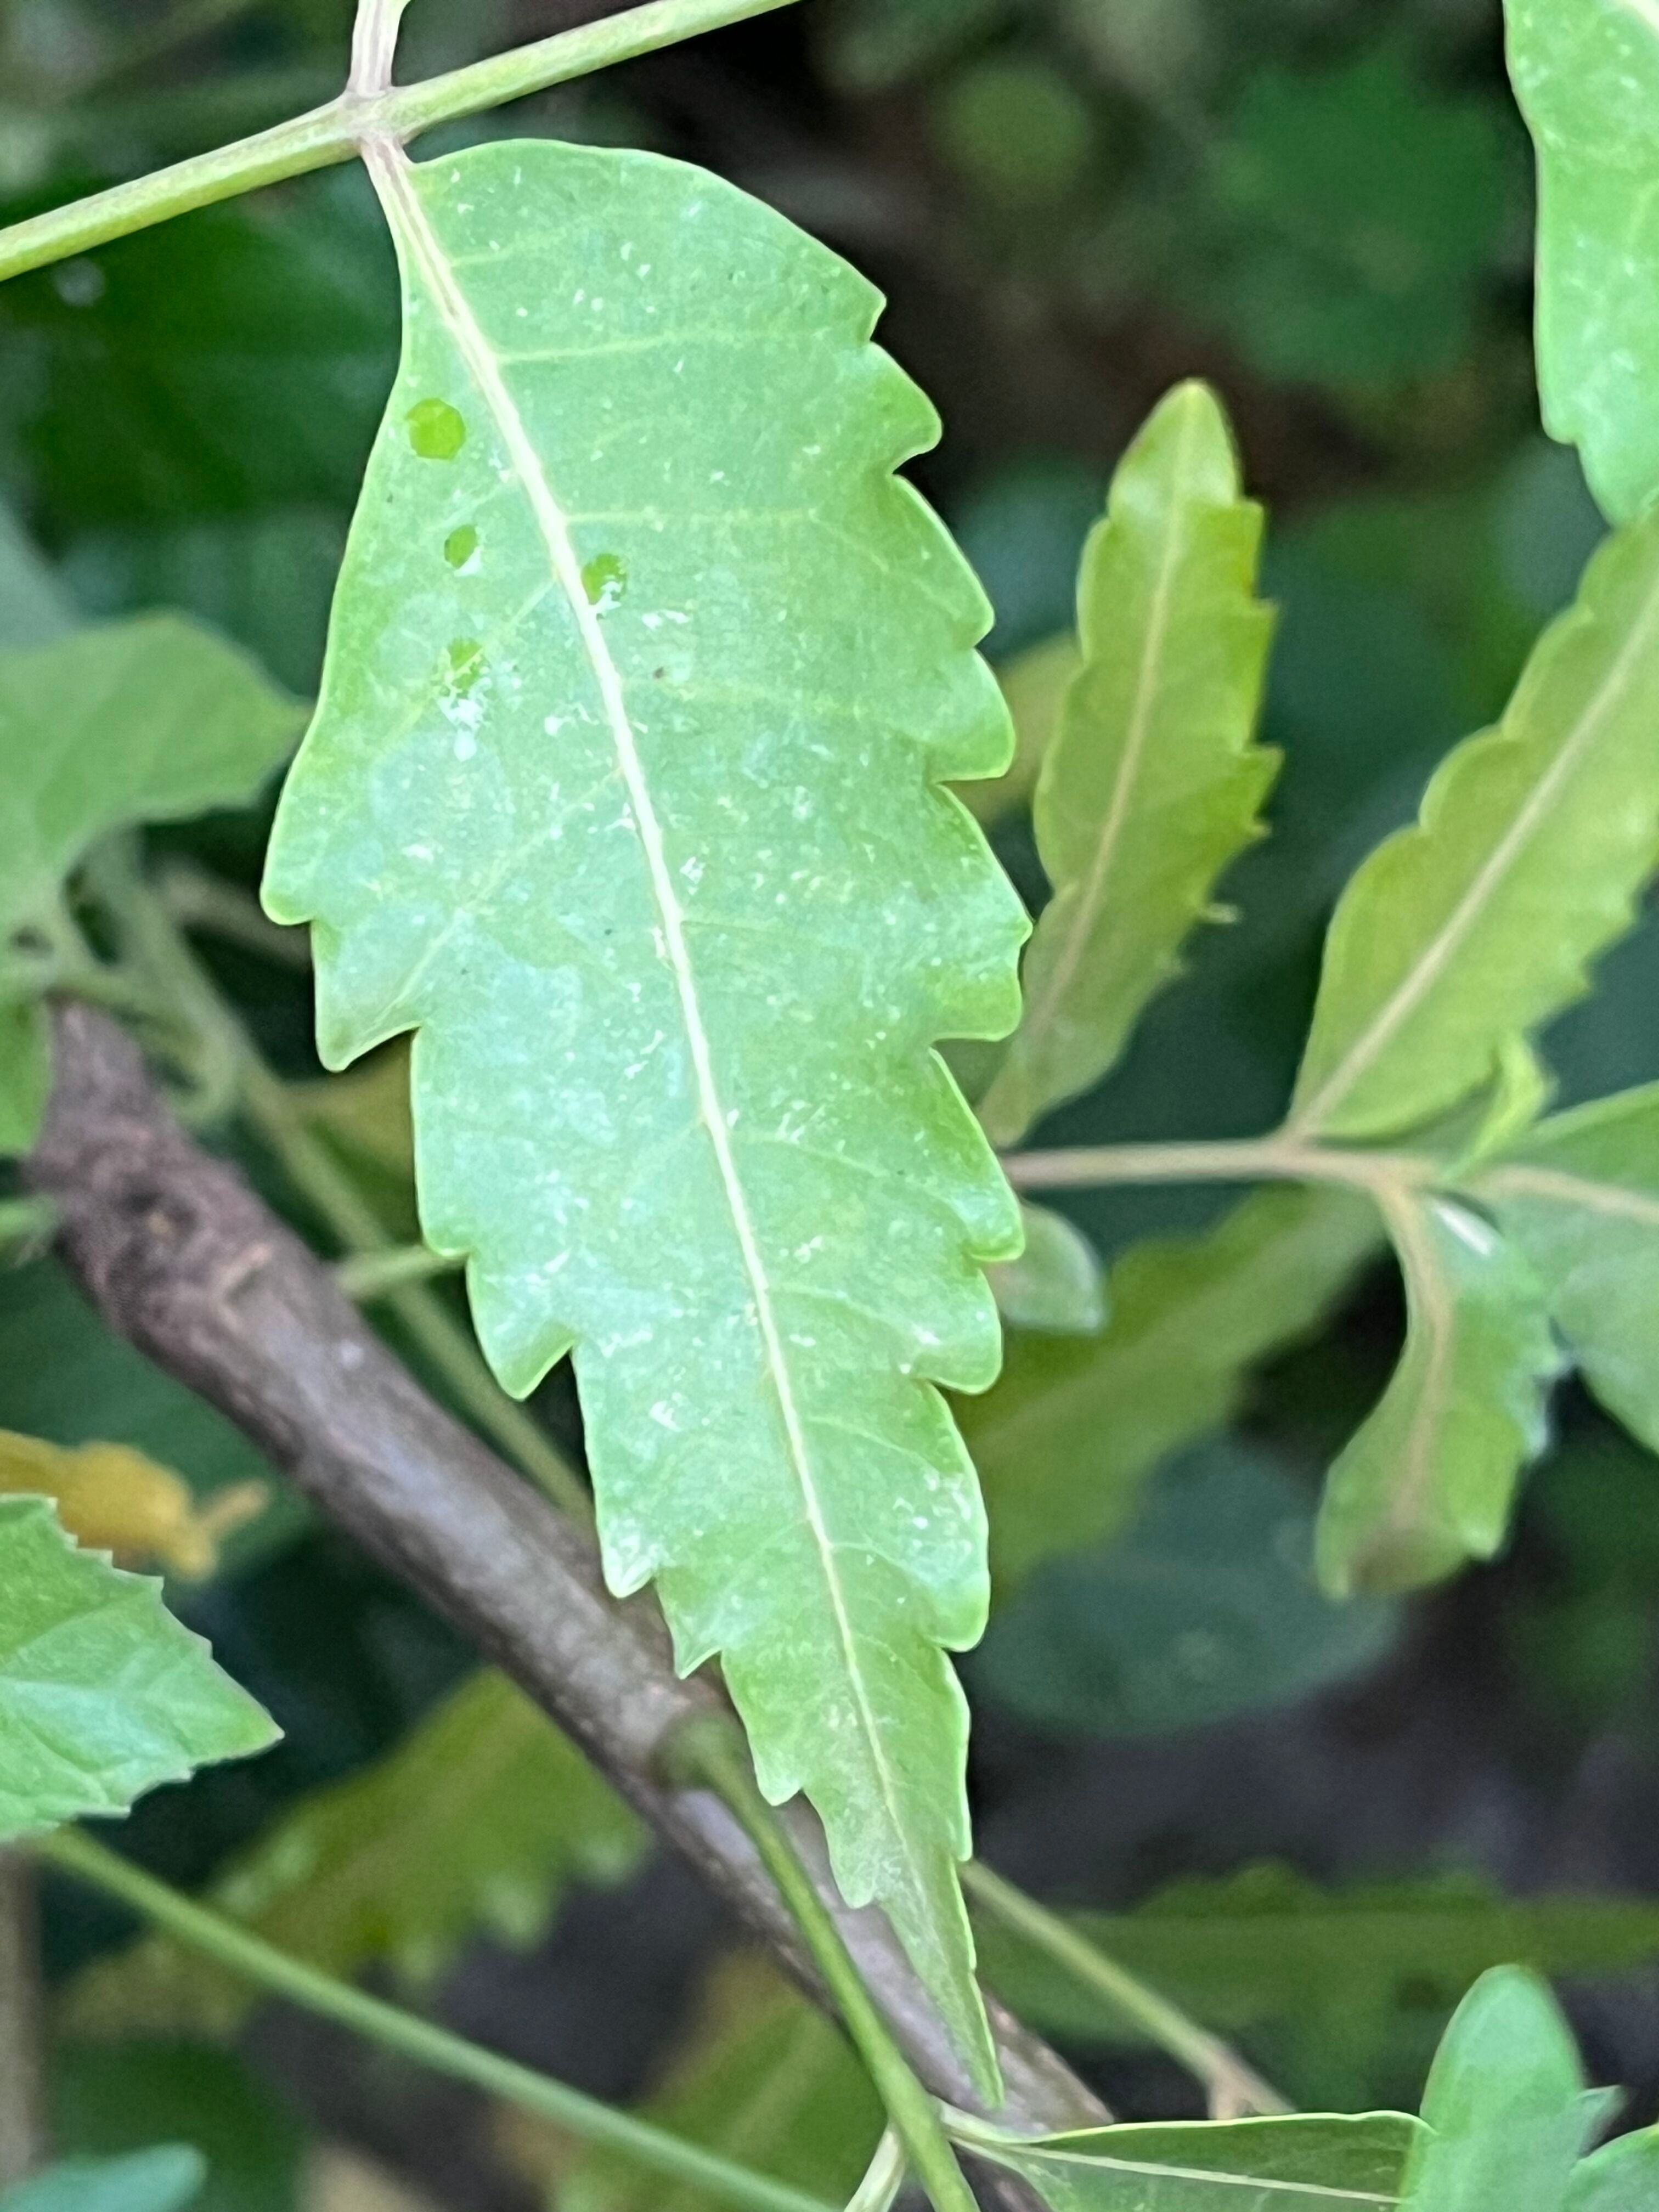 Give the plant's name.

neem
